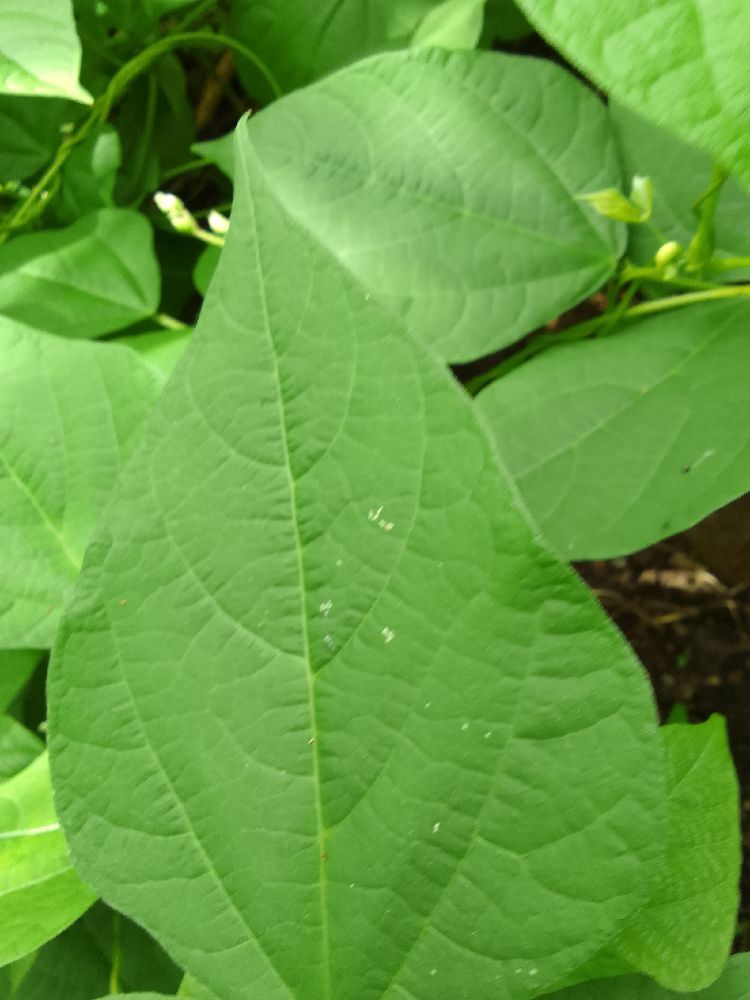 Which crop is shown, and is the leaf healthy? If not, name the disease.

common bean, healthy
